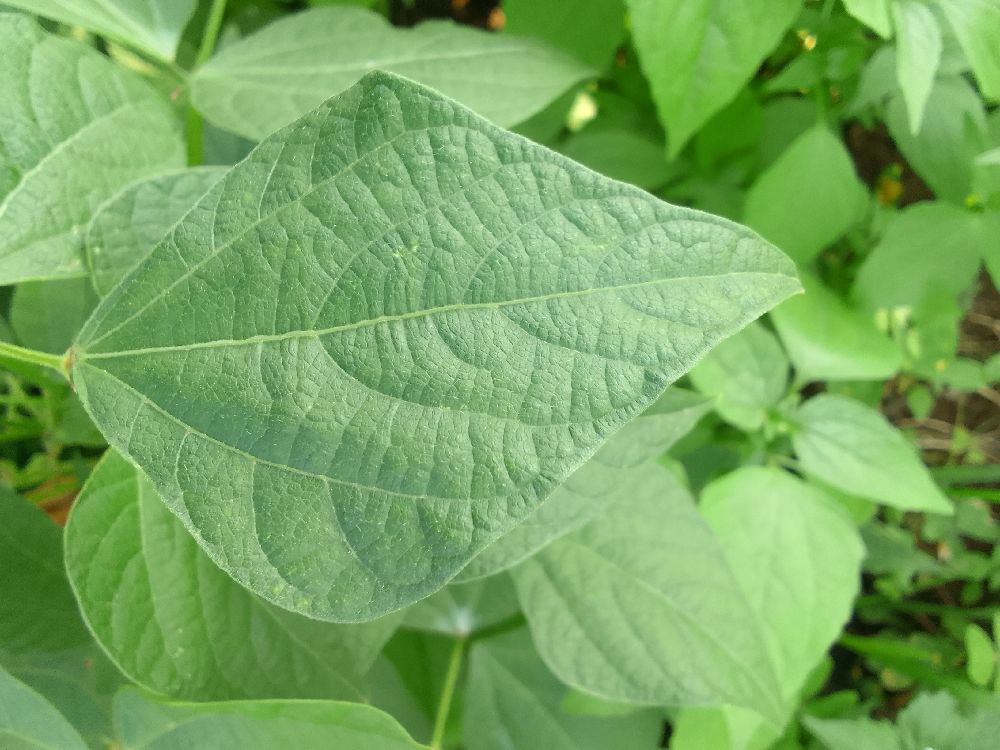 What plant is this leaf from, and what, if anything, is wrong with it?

common bean, healthy
